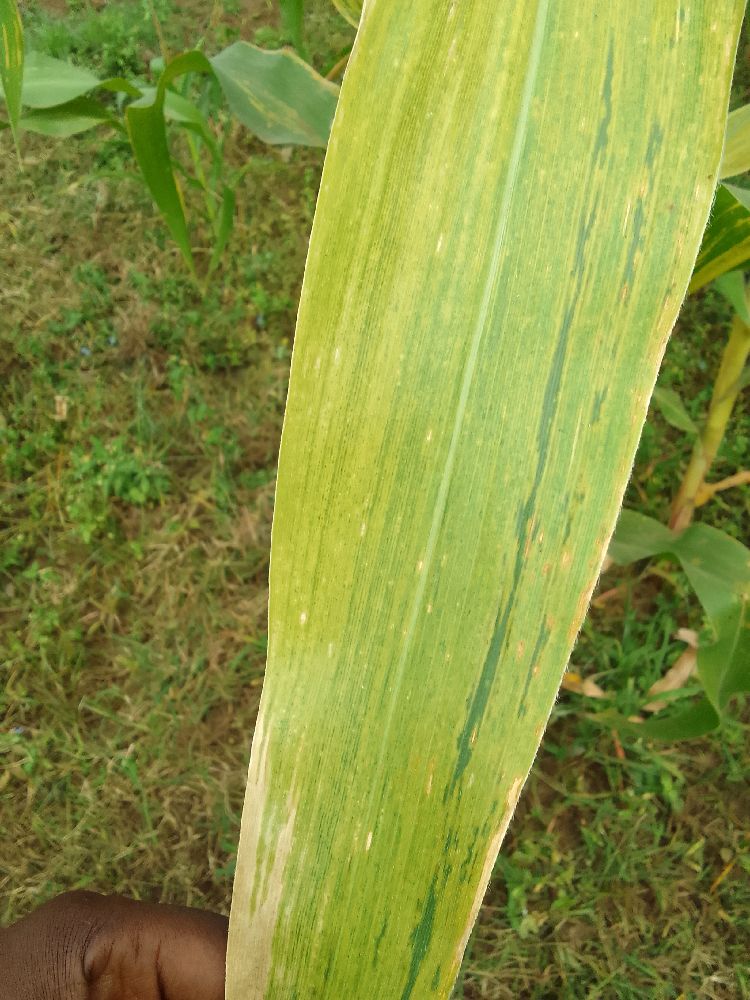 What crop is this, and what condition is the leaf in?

maize, maize lethal necrosis
